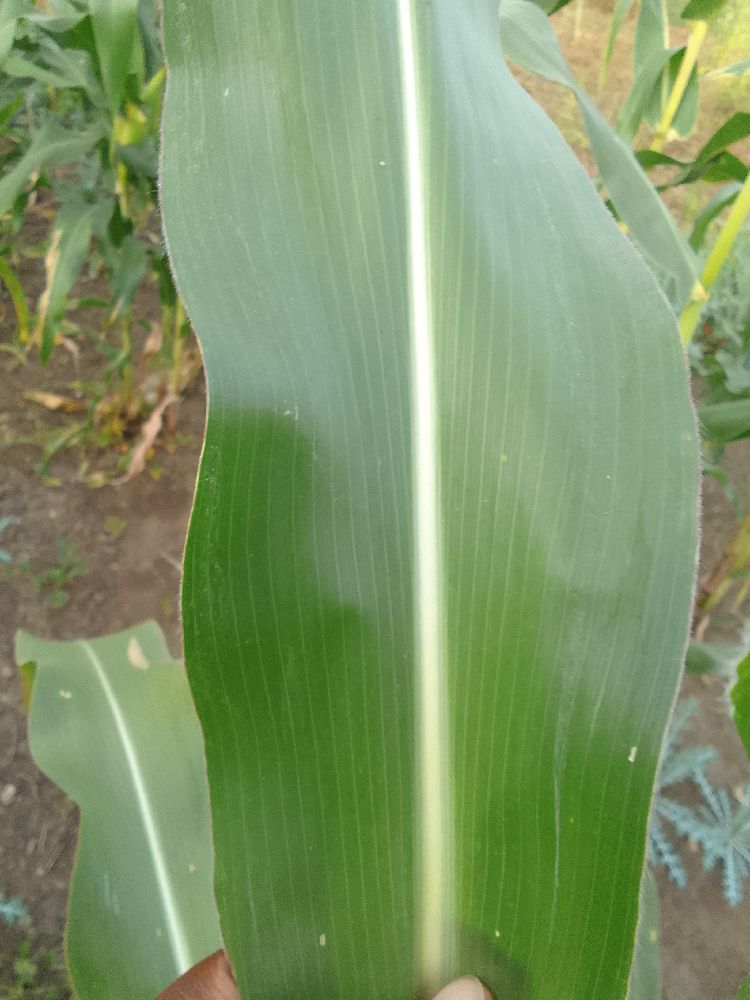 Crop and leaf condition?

maize, healthy
